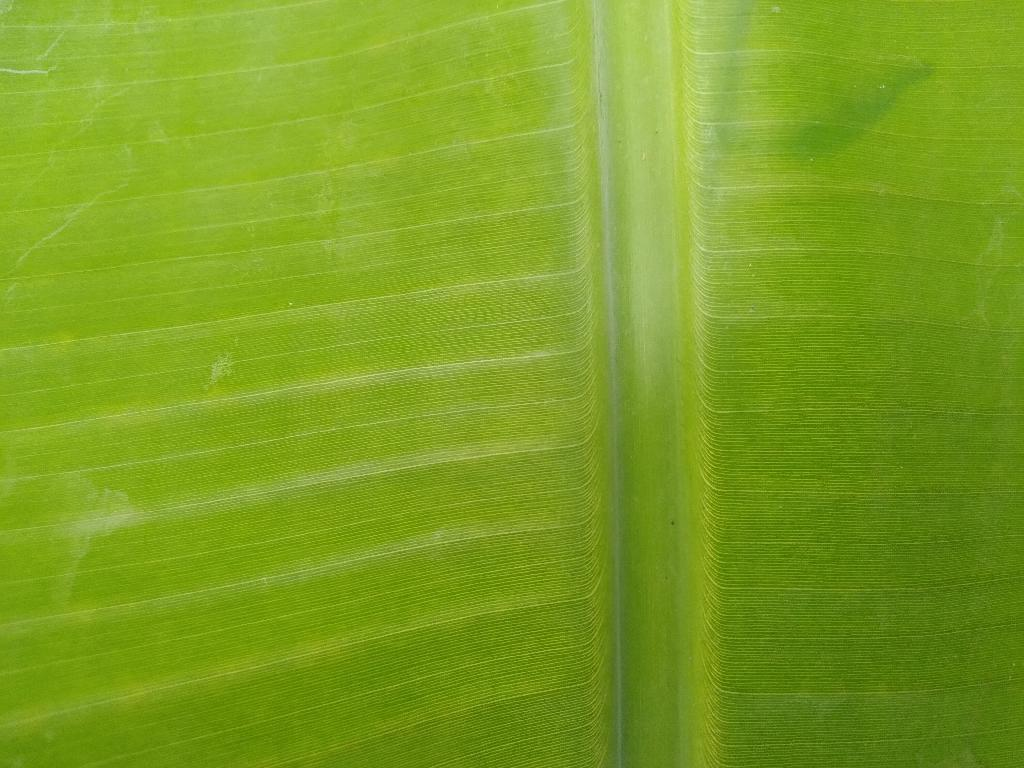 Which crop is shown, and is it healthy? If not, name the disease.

banana, healthy
